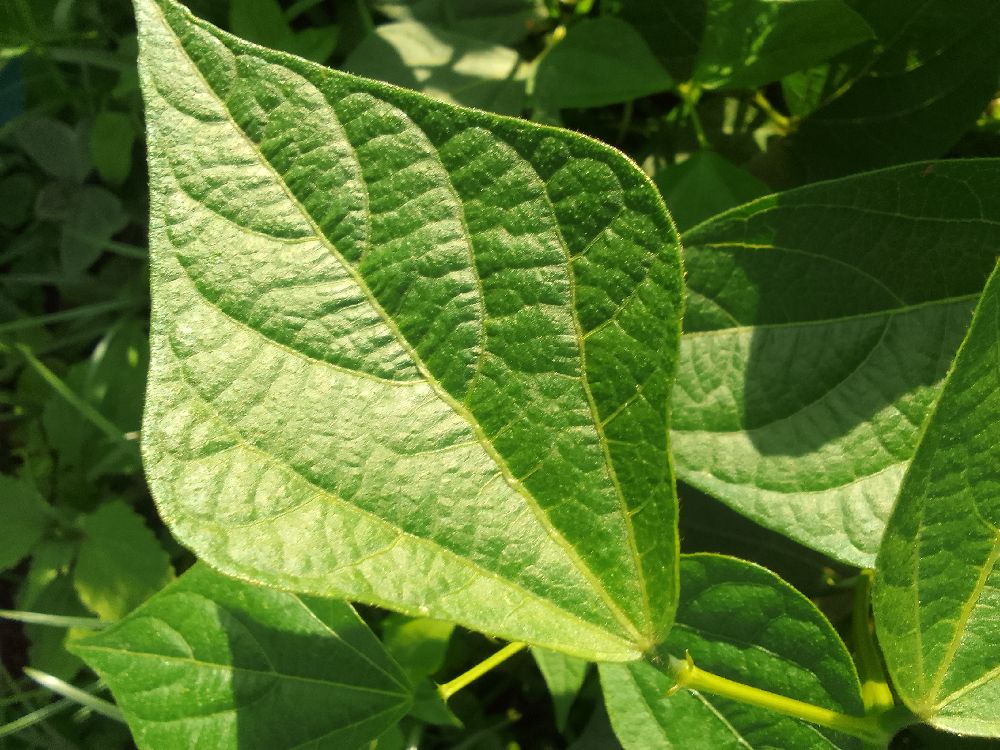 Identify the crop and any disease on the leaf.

common bean, healthy
